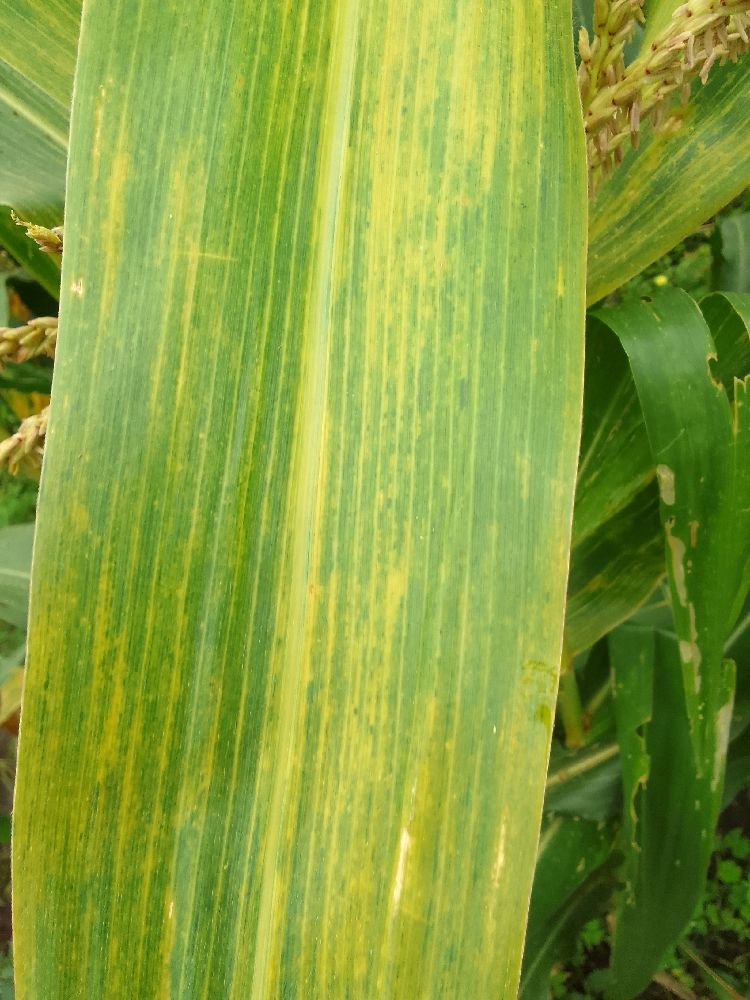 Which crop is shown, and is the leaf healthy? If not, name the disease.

maize, maize lethal necrosis
